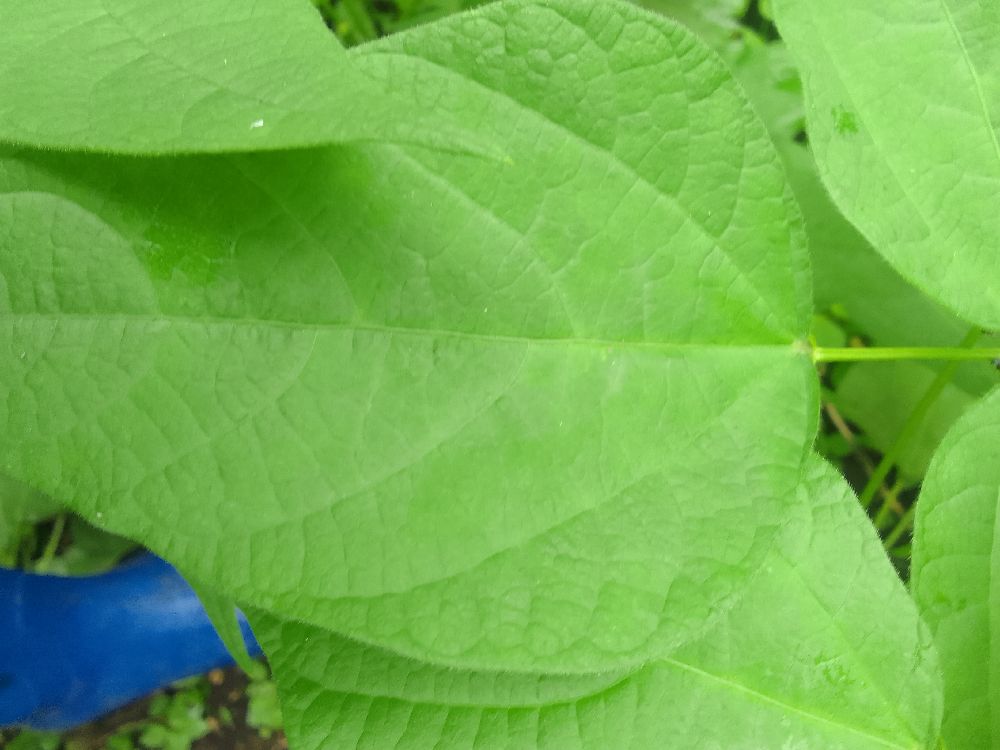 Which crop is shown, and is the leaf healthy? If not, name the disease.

common bean, healthy
